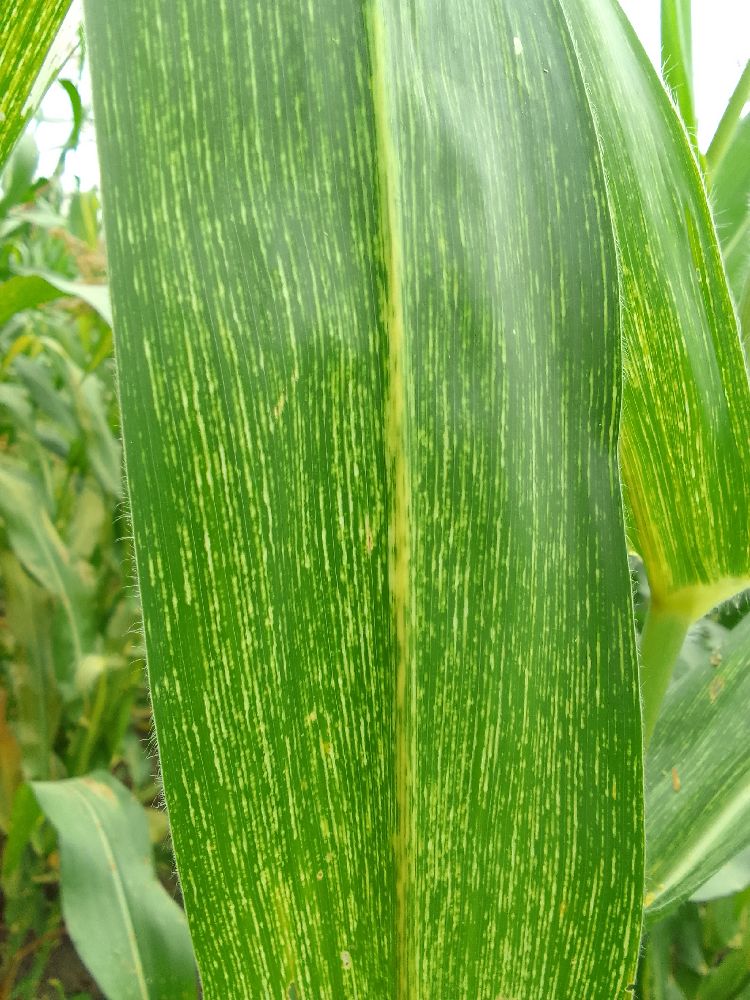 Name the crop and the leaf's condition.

maize, maize streak virus
